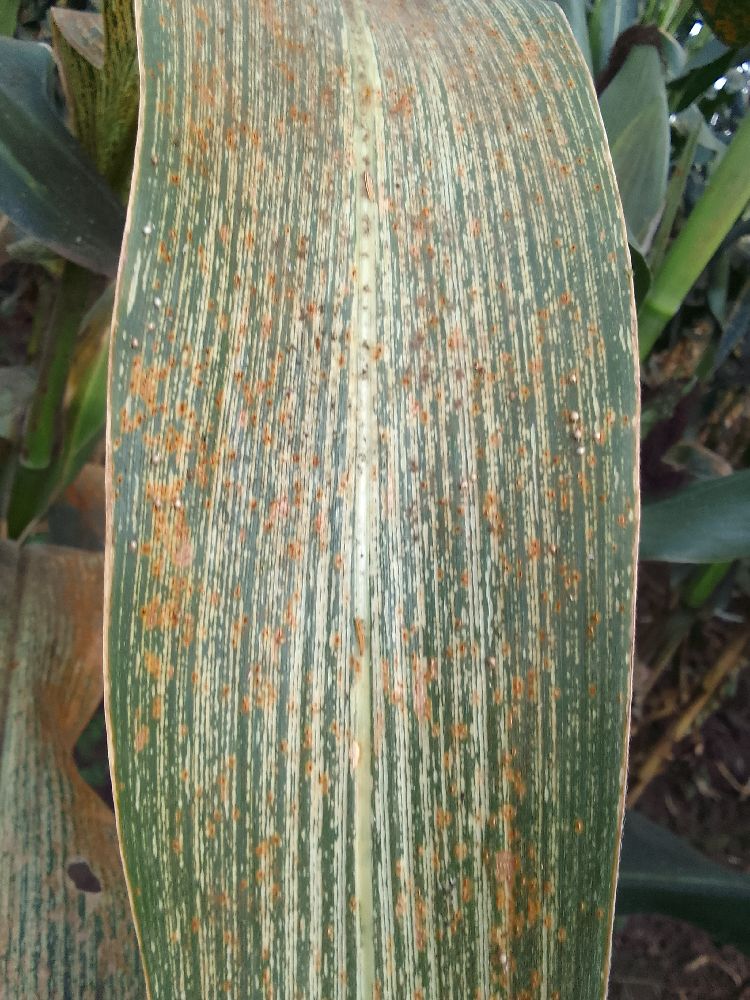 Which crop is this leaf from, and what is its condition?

maize, maize streak virus
